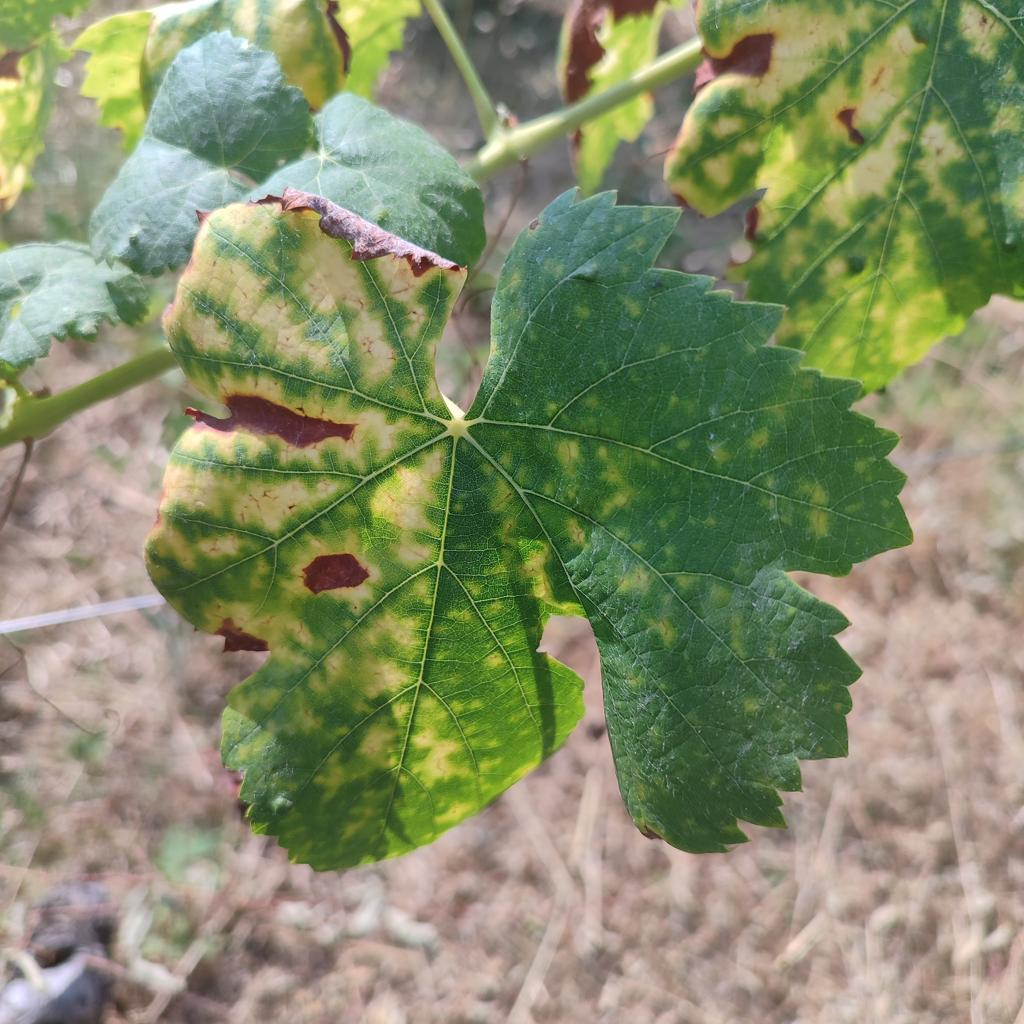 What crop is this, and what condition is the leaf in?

grapevine, esca complex
